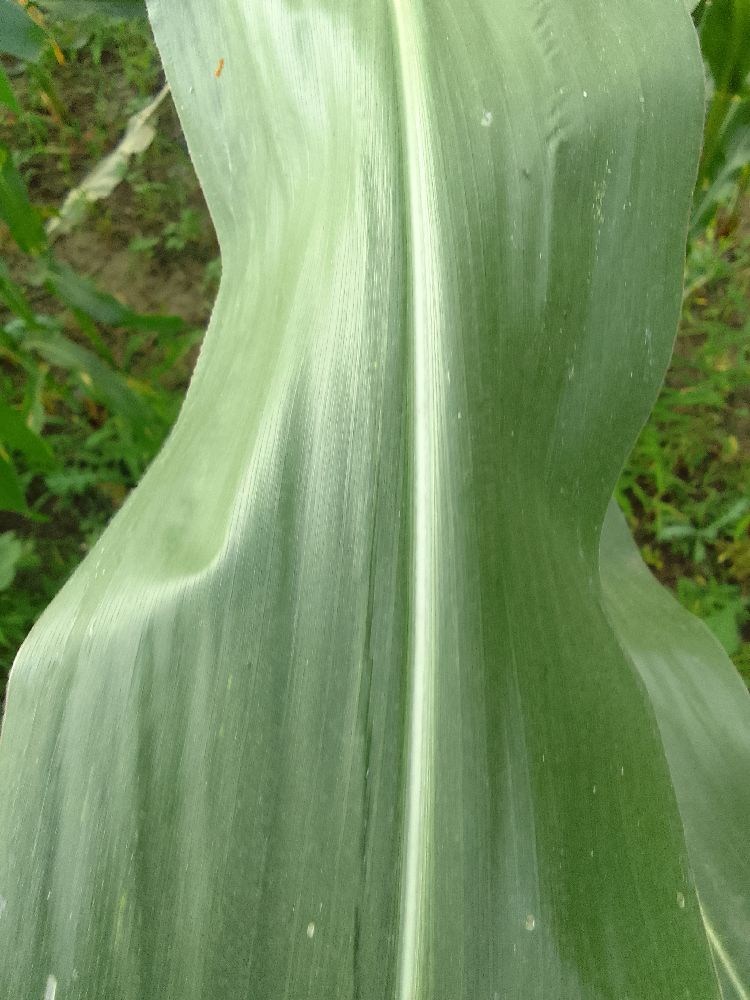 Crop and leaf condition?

maize, healthy
